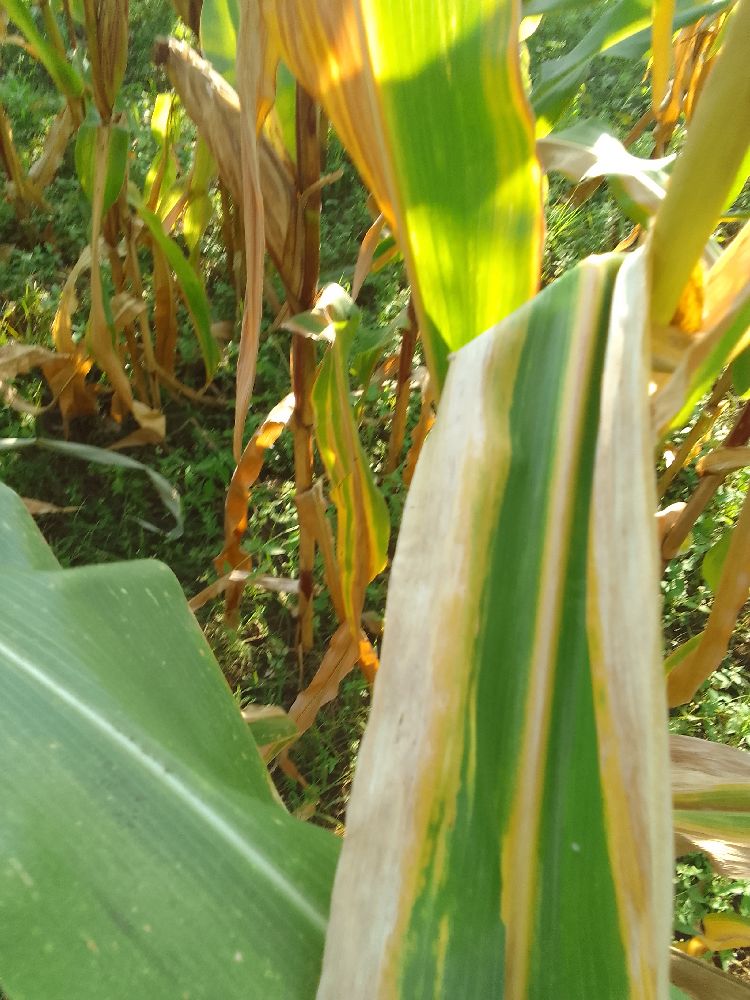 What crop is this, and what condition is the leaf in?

maize, maize lethal necrosis
